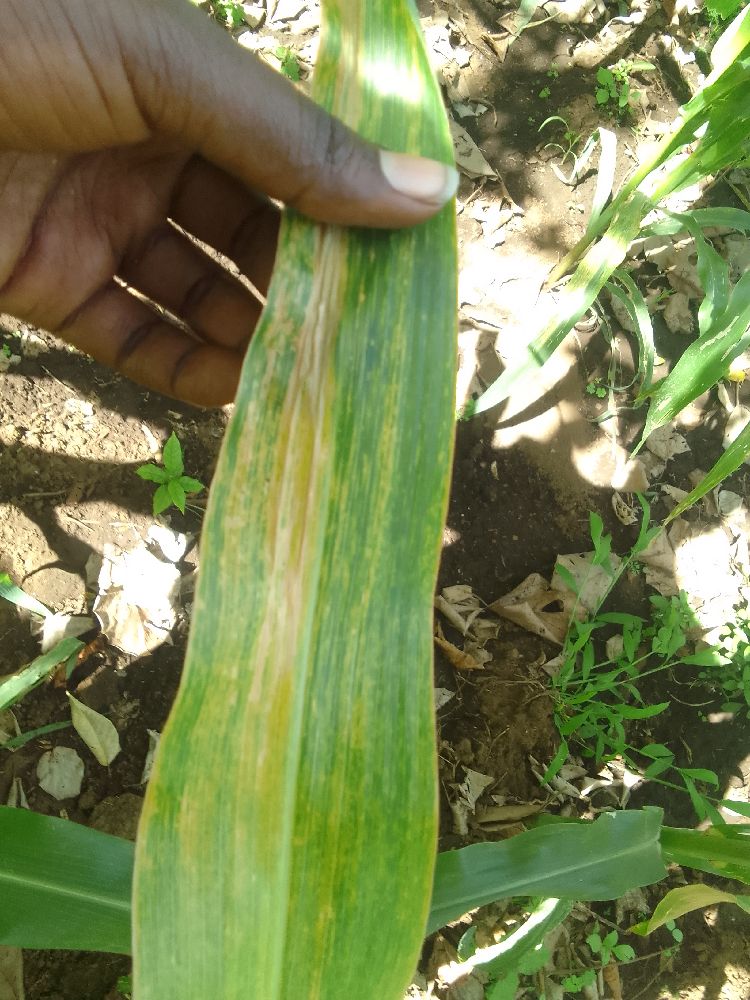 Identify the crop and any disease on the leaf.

maize, maize lethal necrosis
